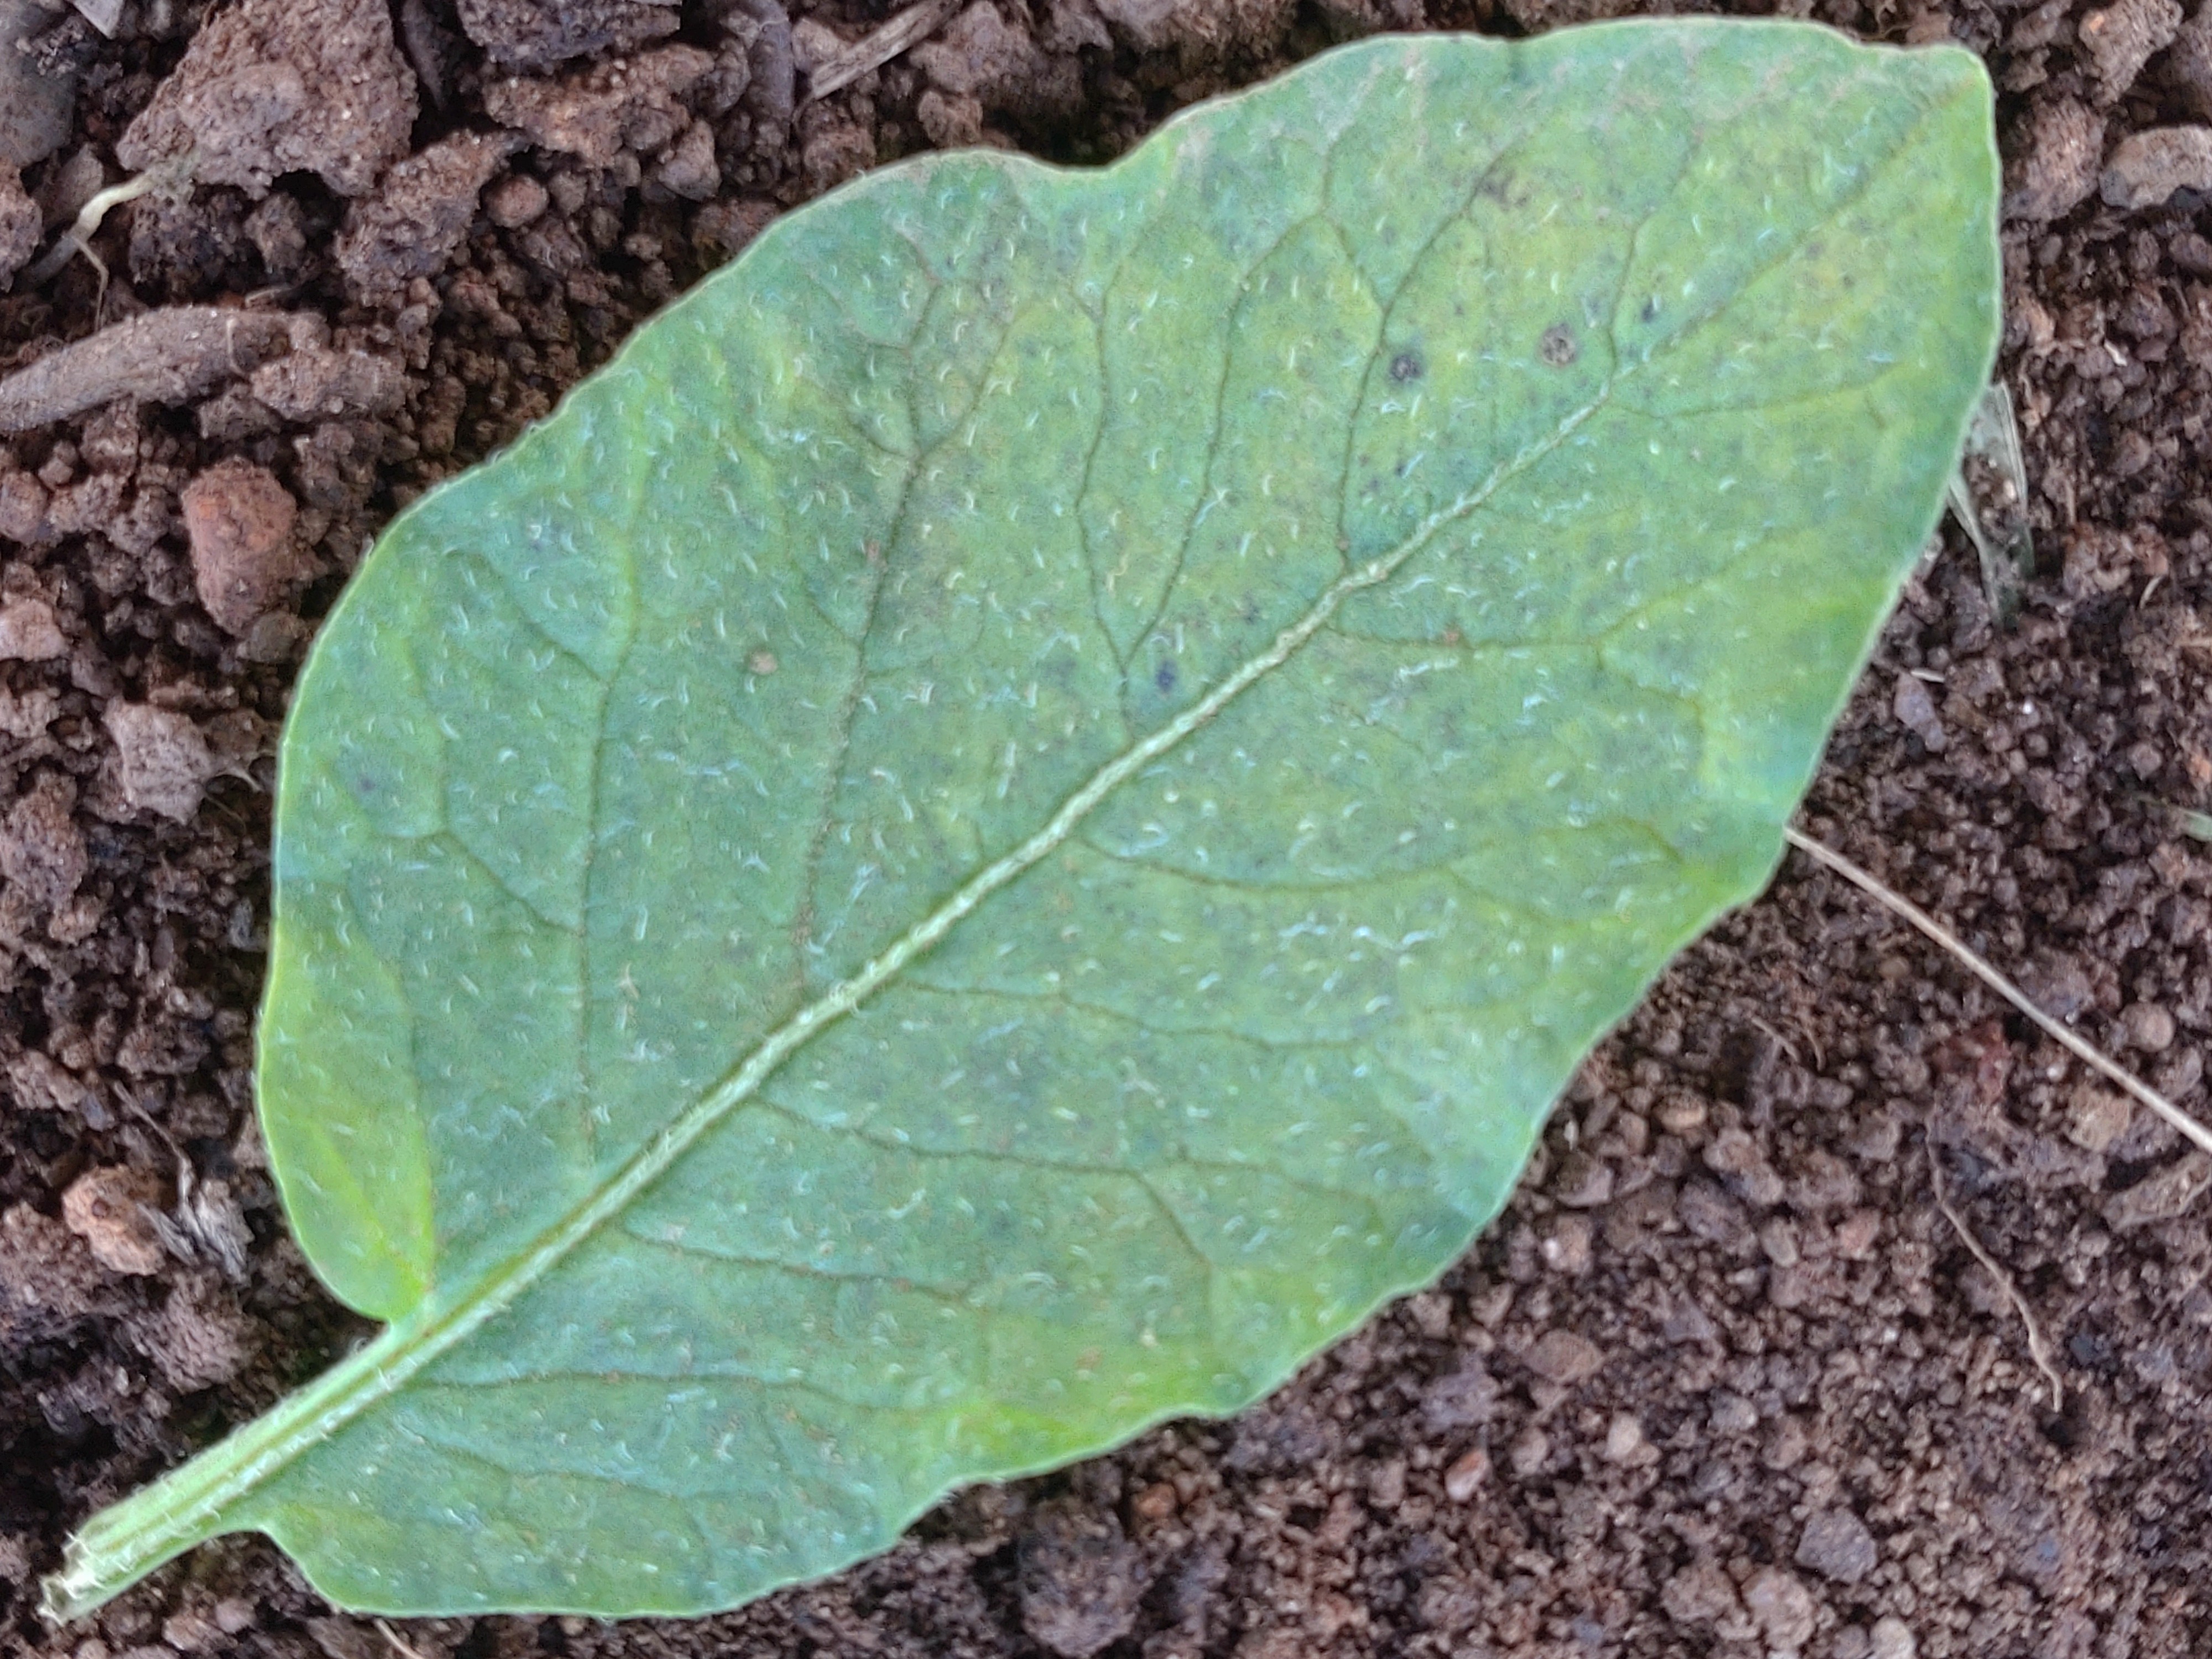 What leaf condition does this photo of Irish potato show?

late blight
